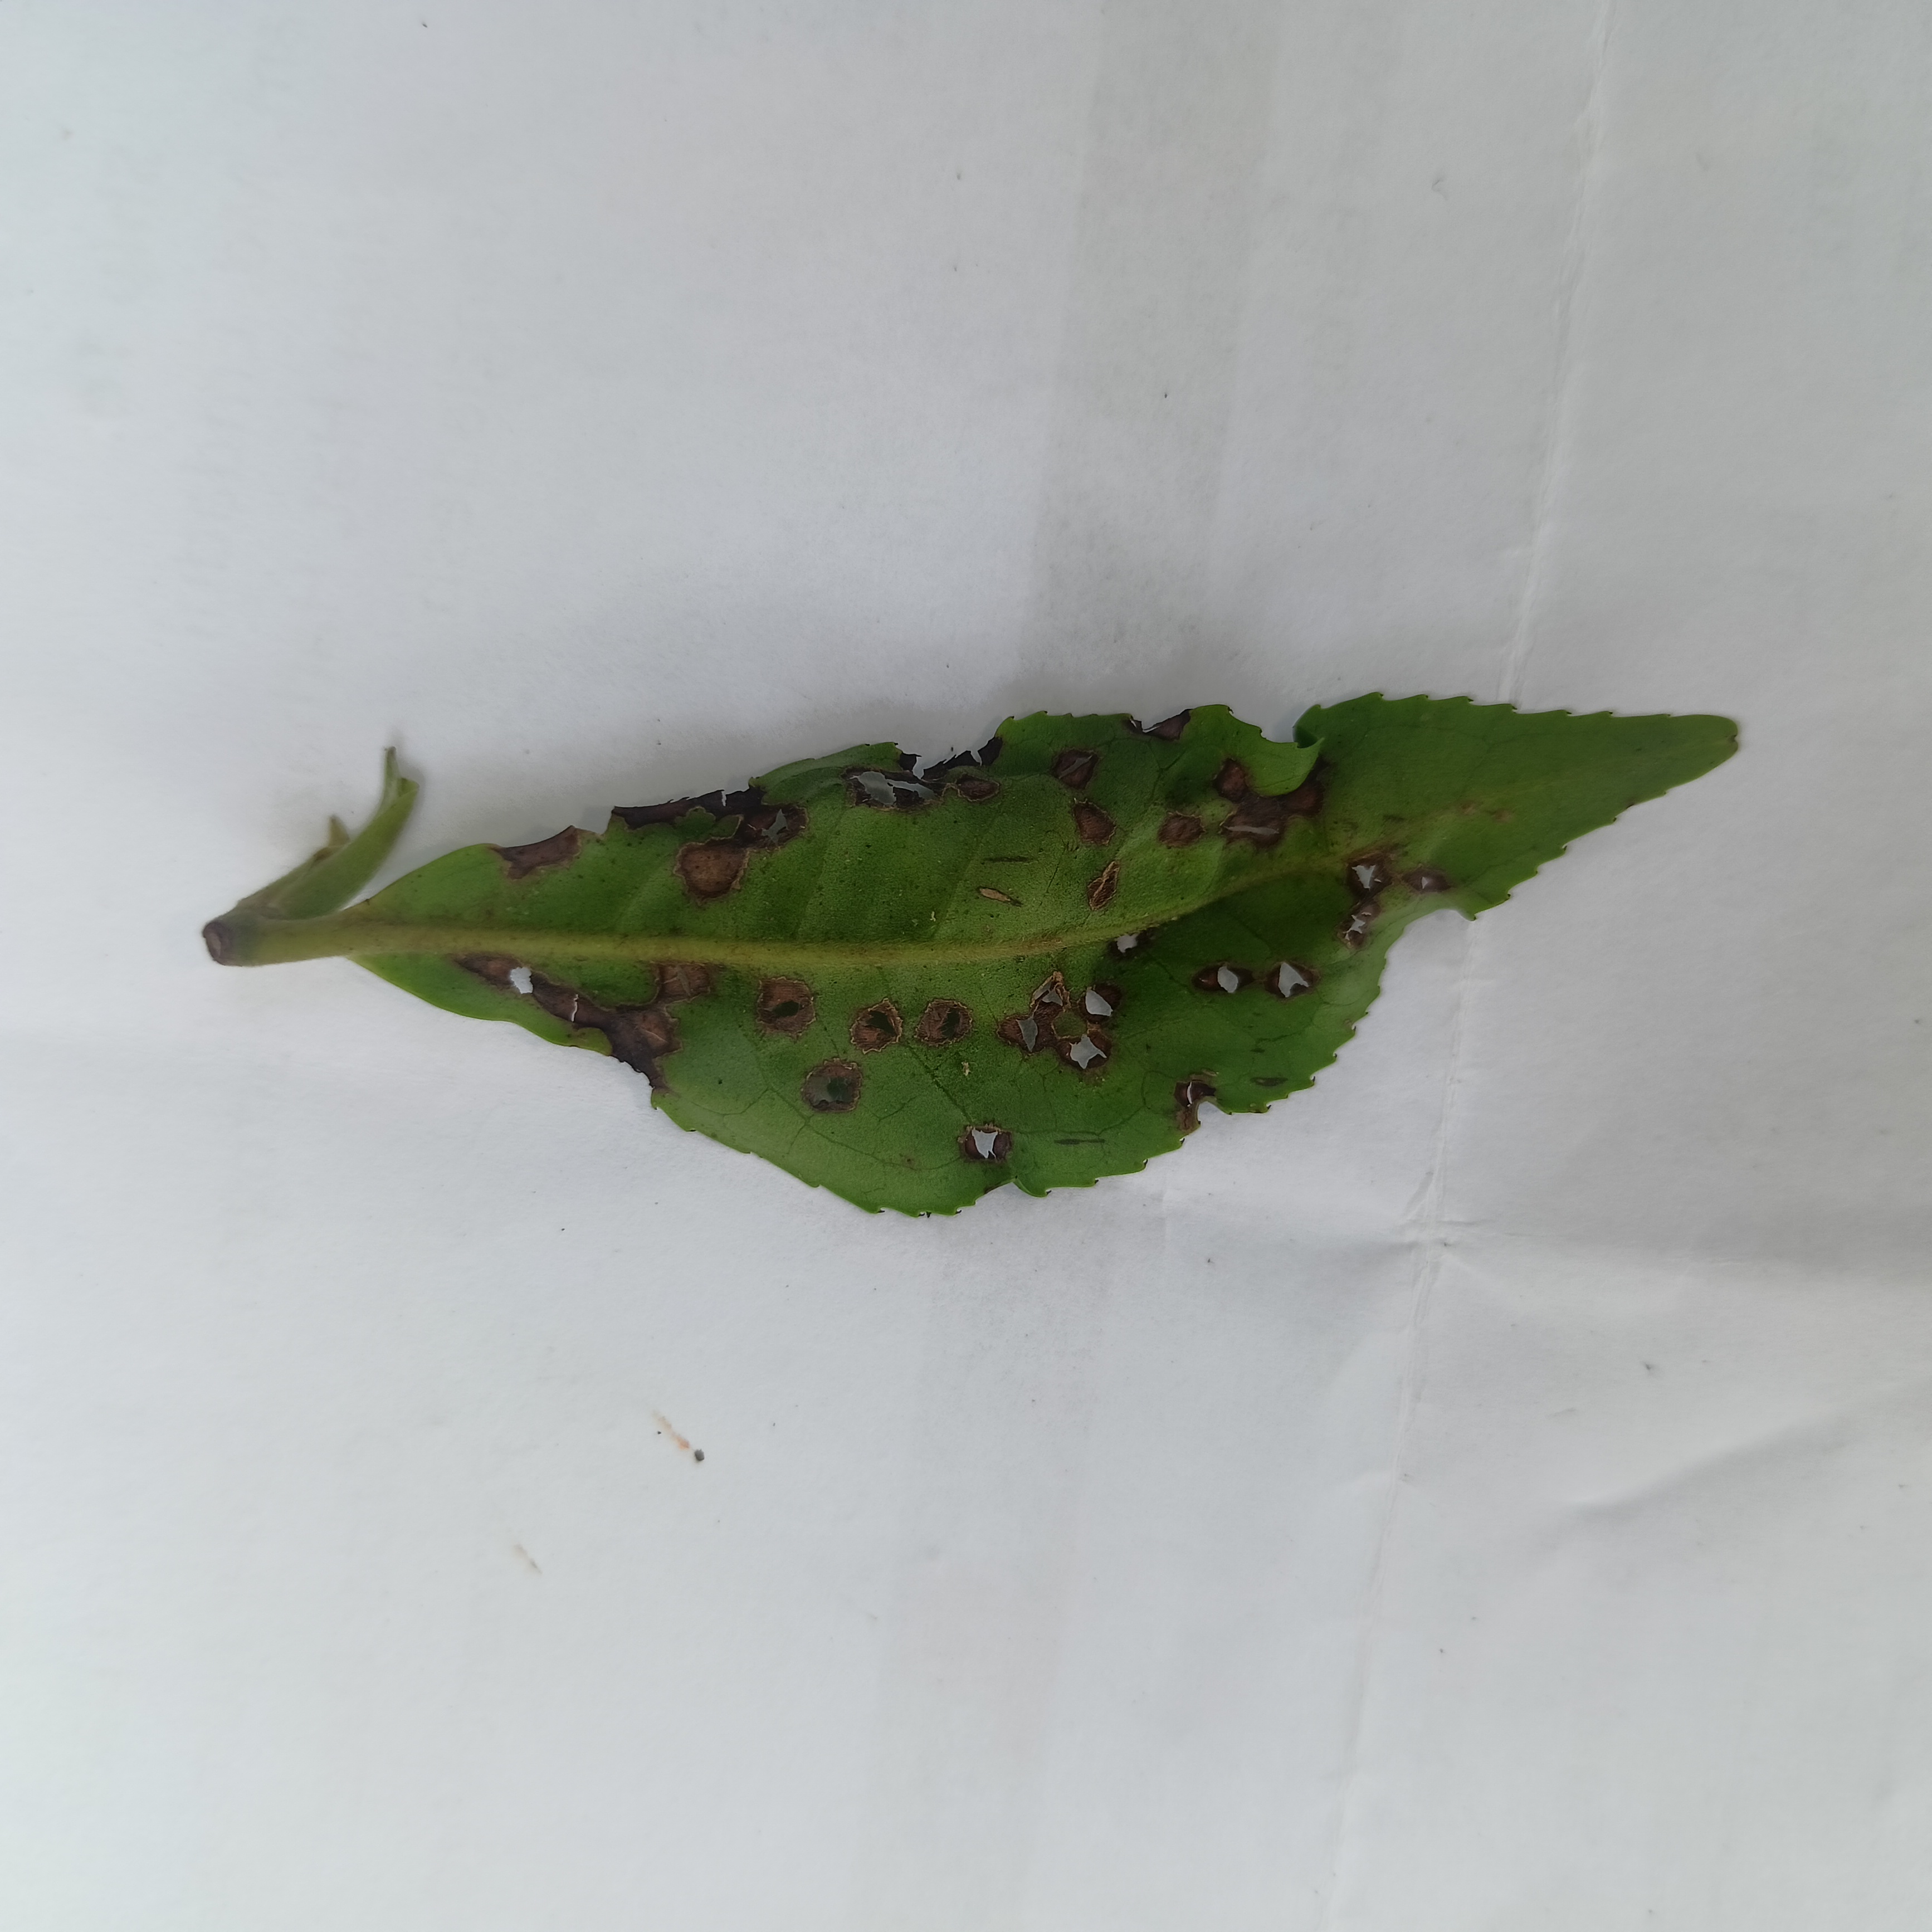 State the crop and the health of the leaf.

tea, helopeltis
